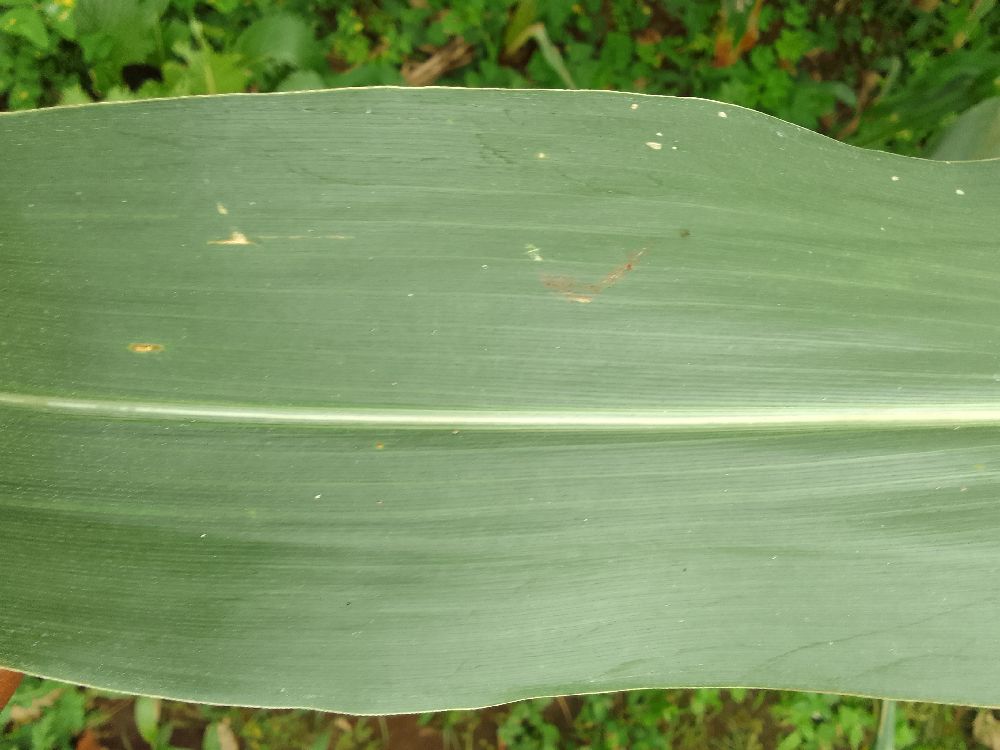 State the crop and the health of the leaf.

maize, healthy
